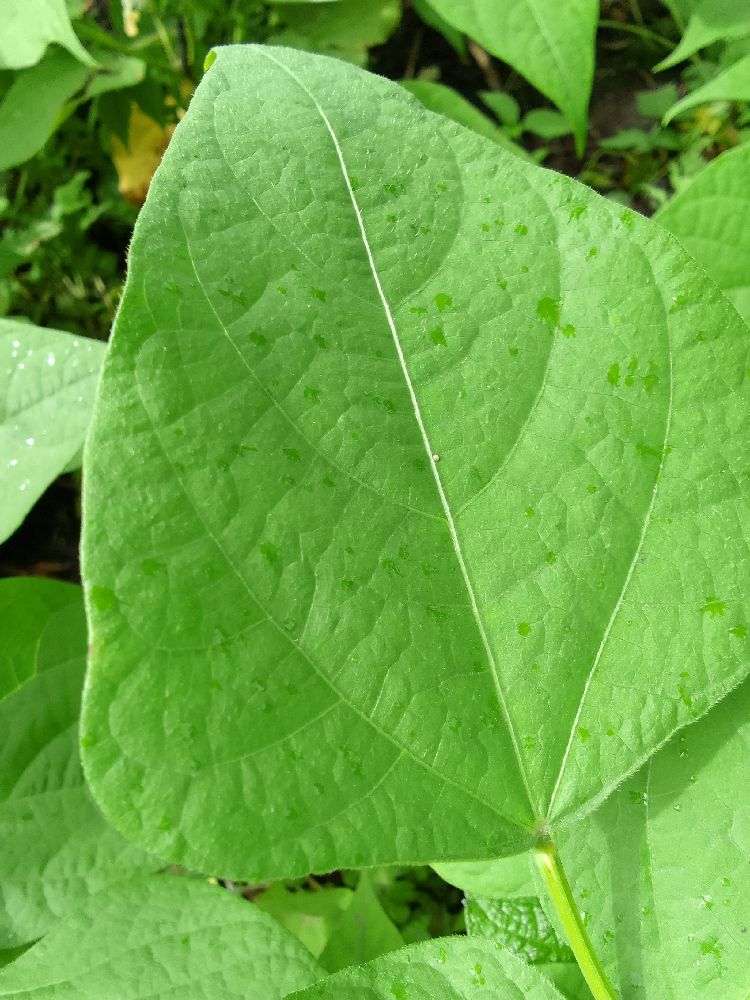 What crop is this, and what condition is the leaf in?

common bean, healthy
